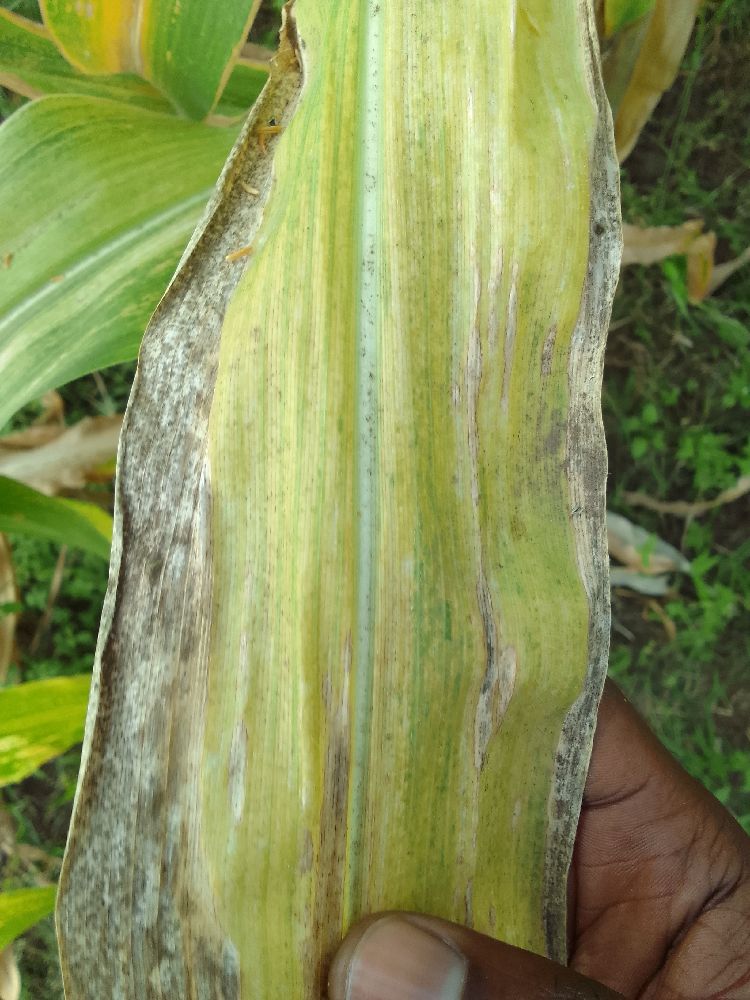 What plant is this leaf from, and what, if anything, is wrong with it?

maize, maize lethal necrosis
